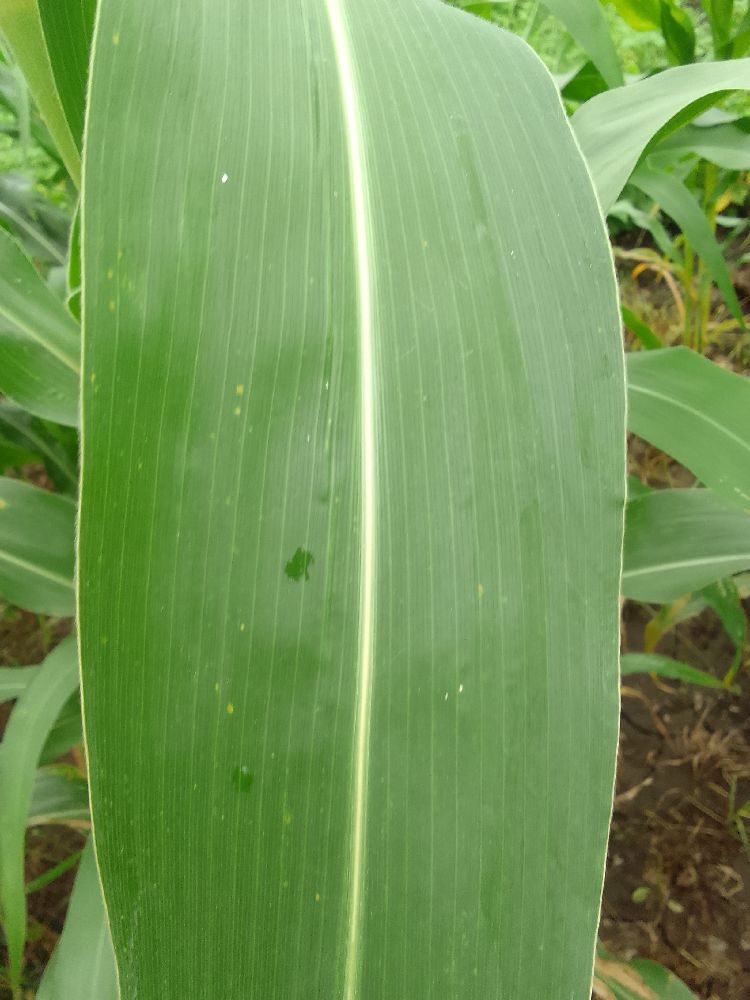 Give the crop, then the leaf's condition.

maize, healthy
